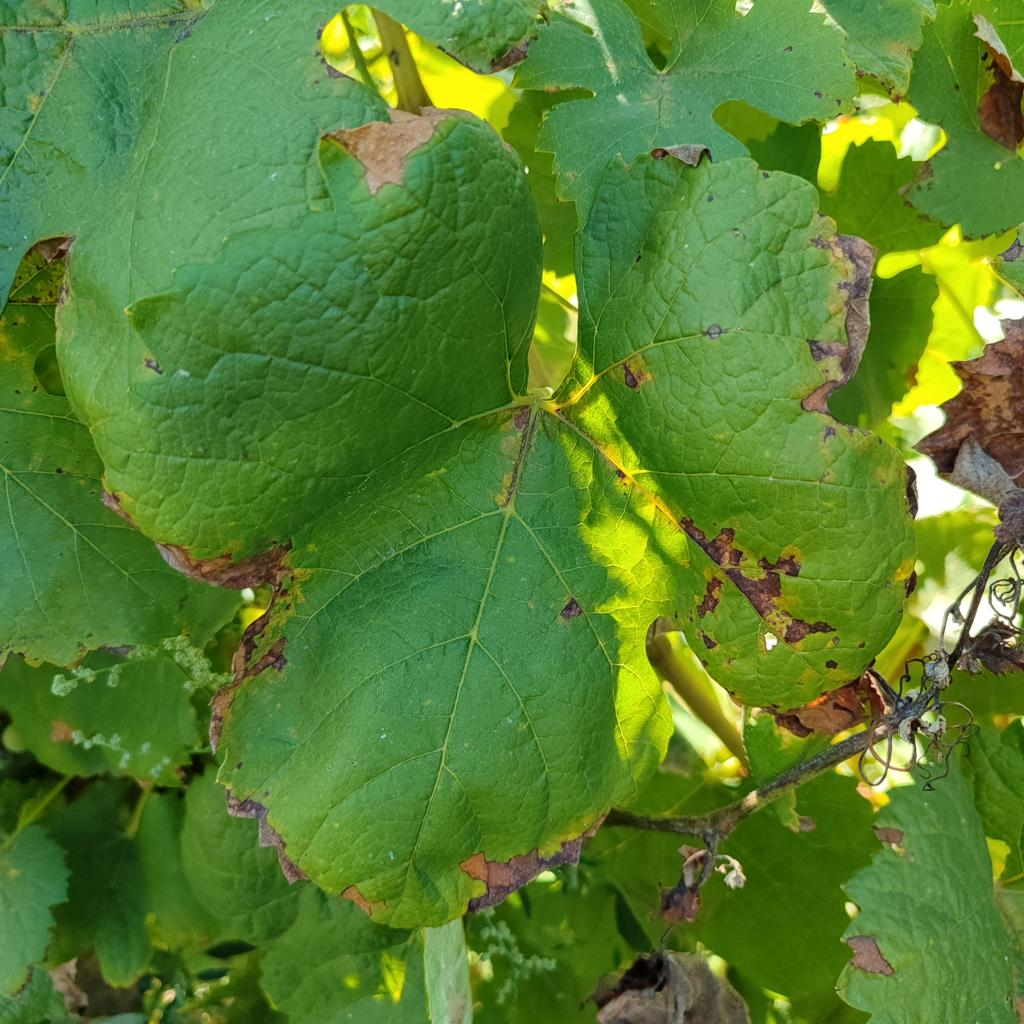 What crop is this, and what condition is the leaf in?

grapevine, downy mildew
